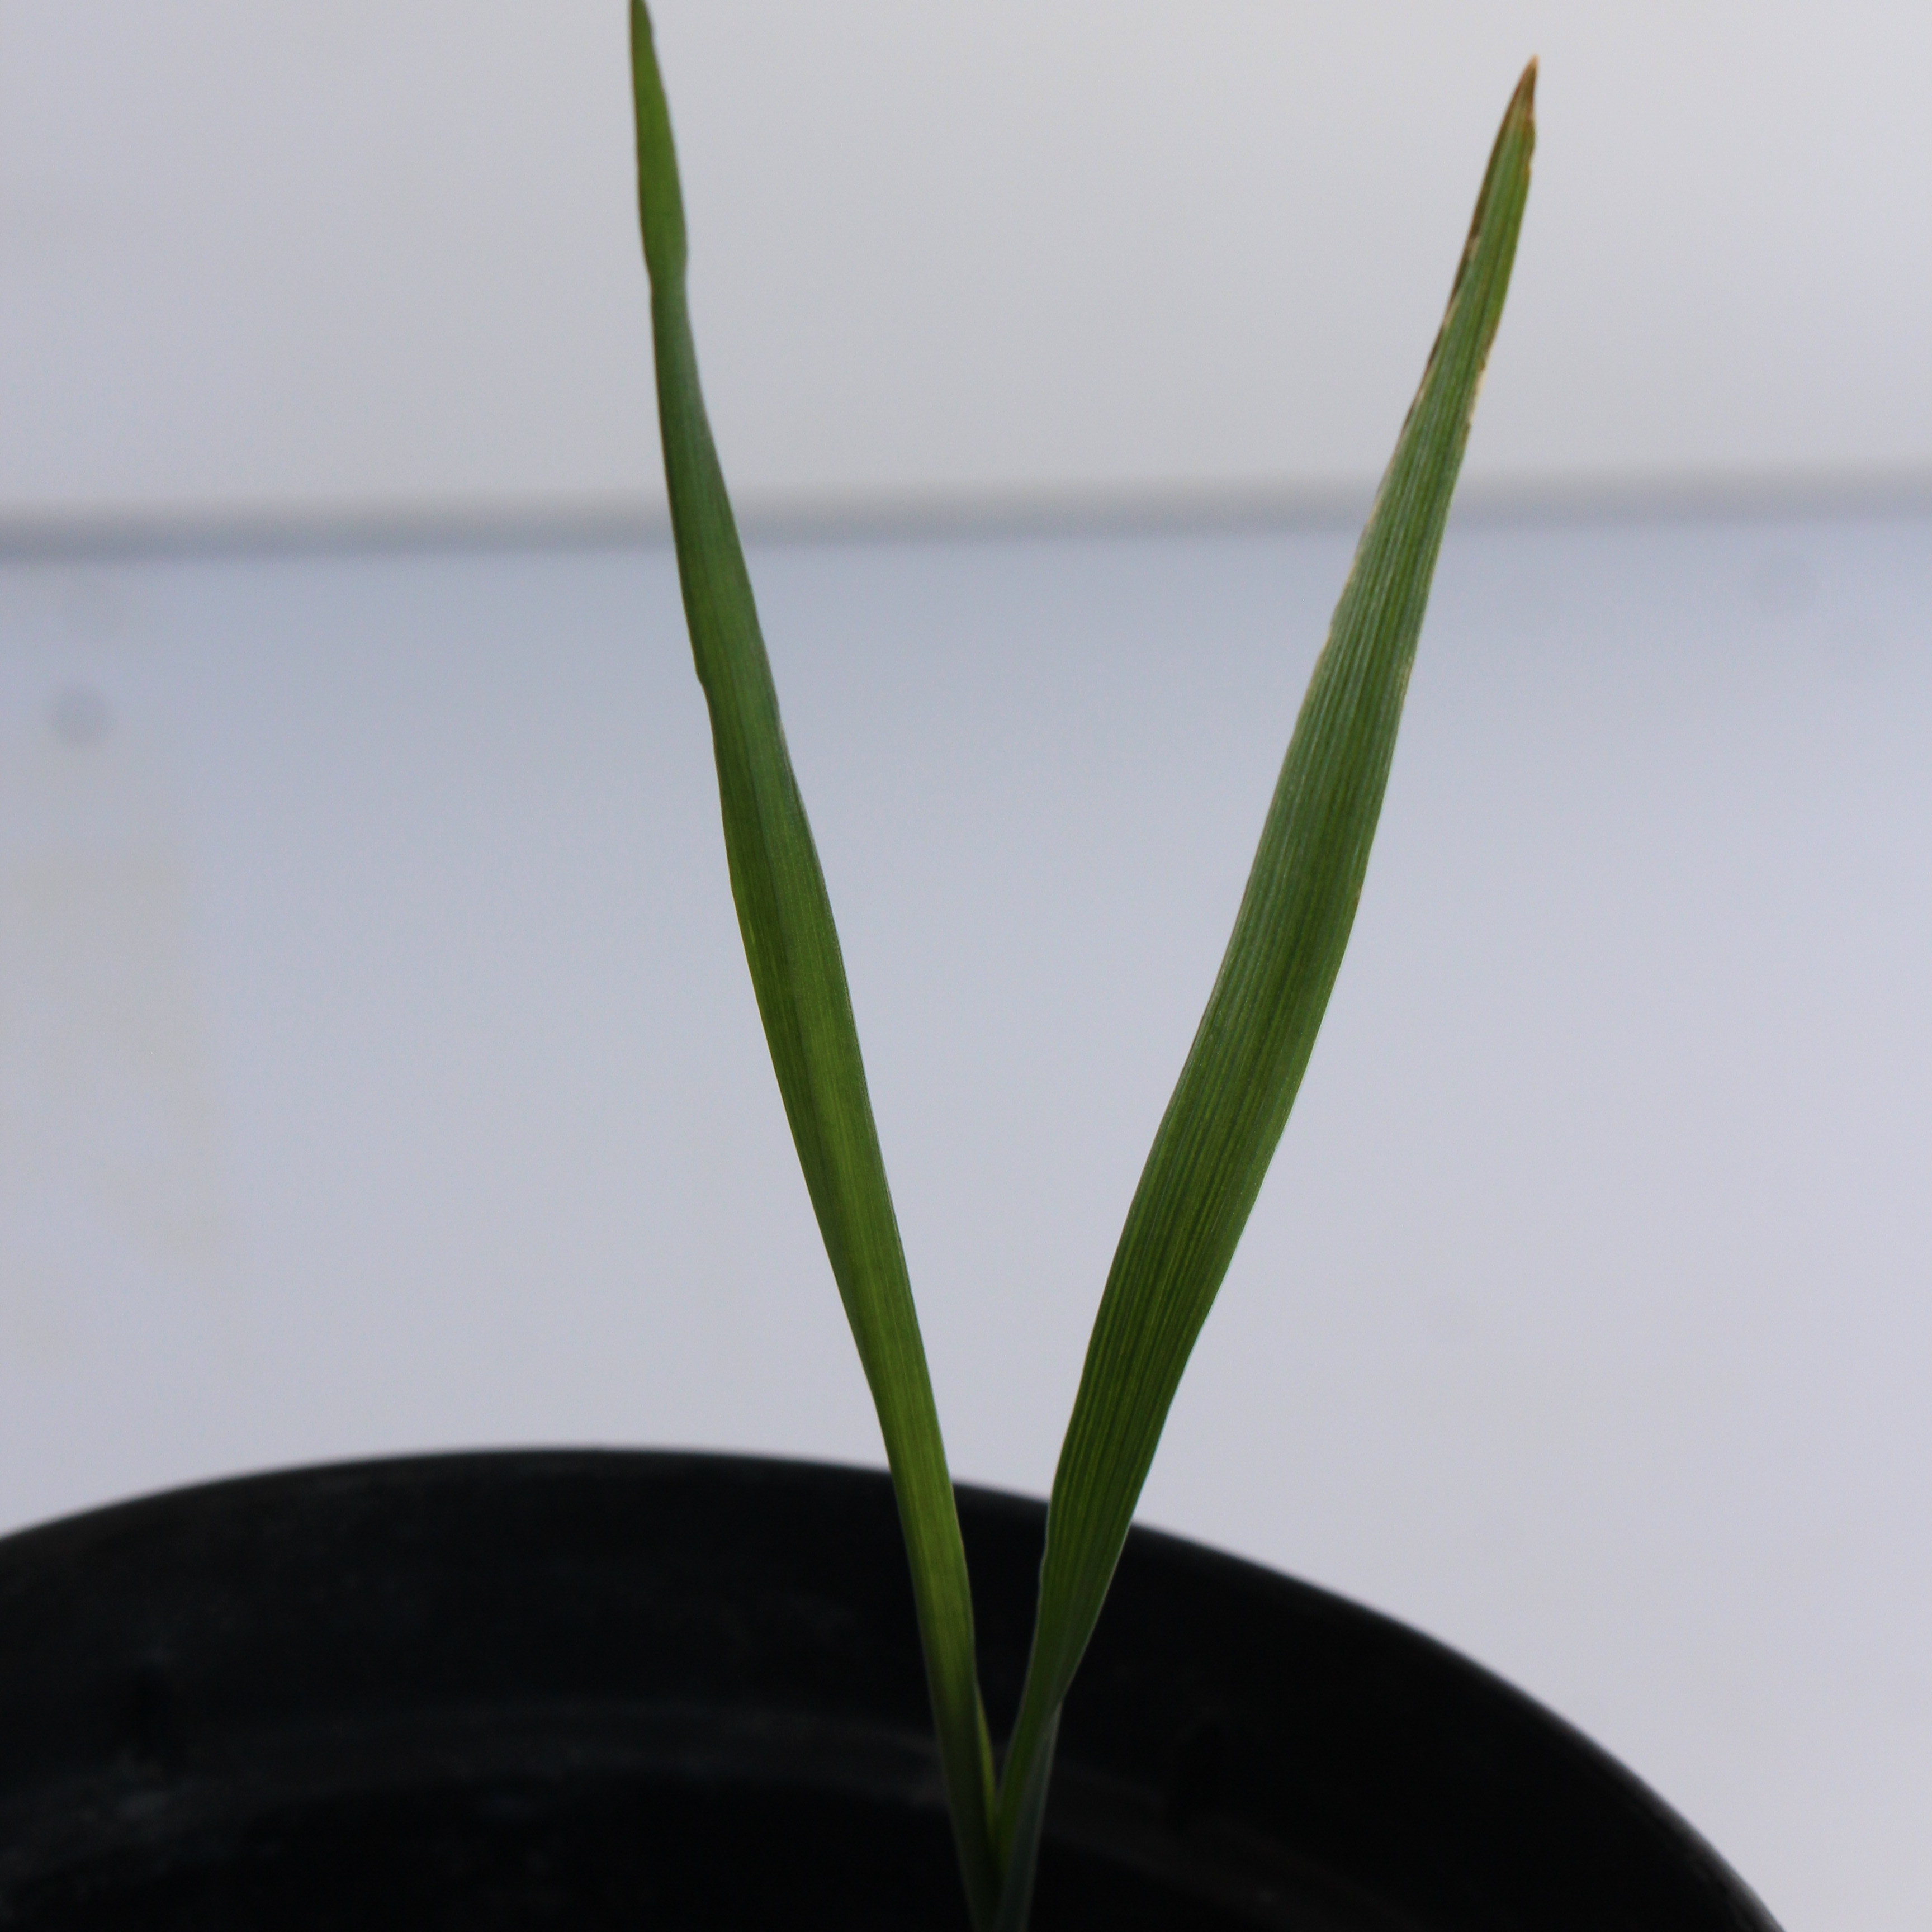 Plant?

Avena sterilis
